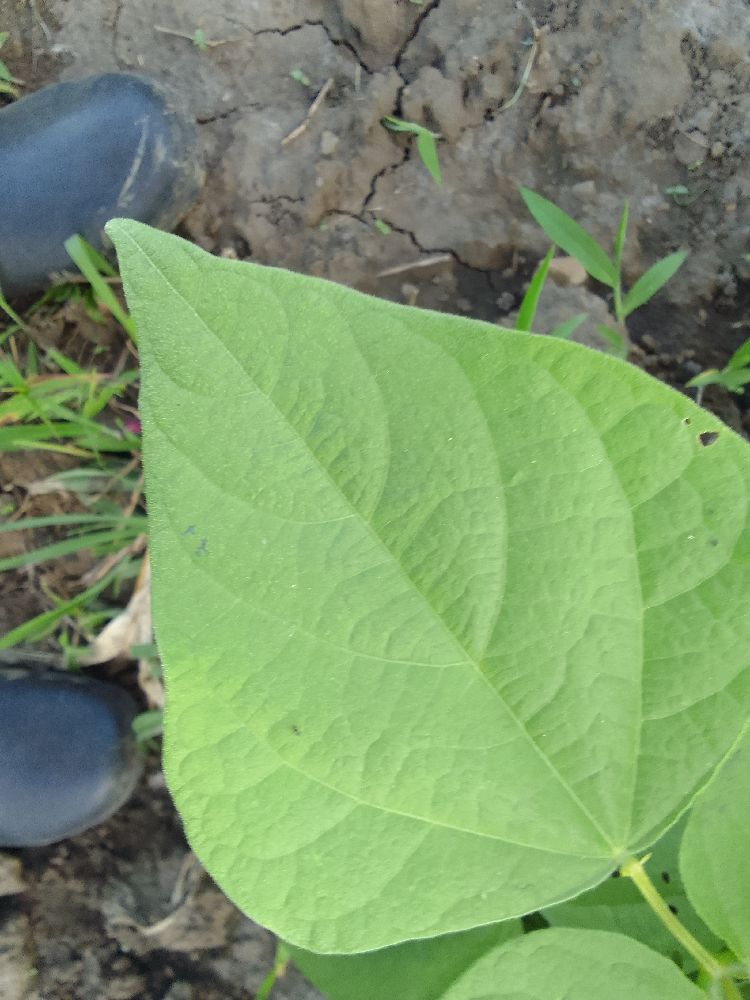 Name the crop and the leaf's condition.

common bean, healthy
